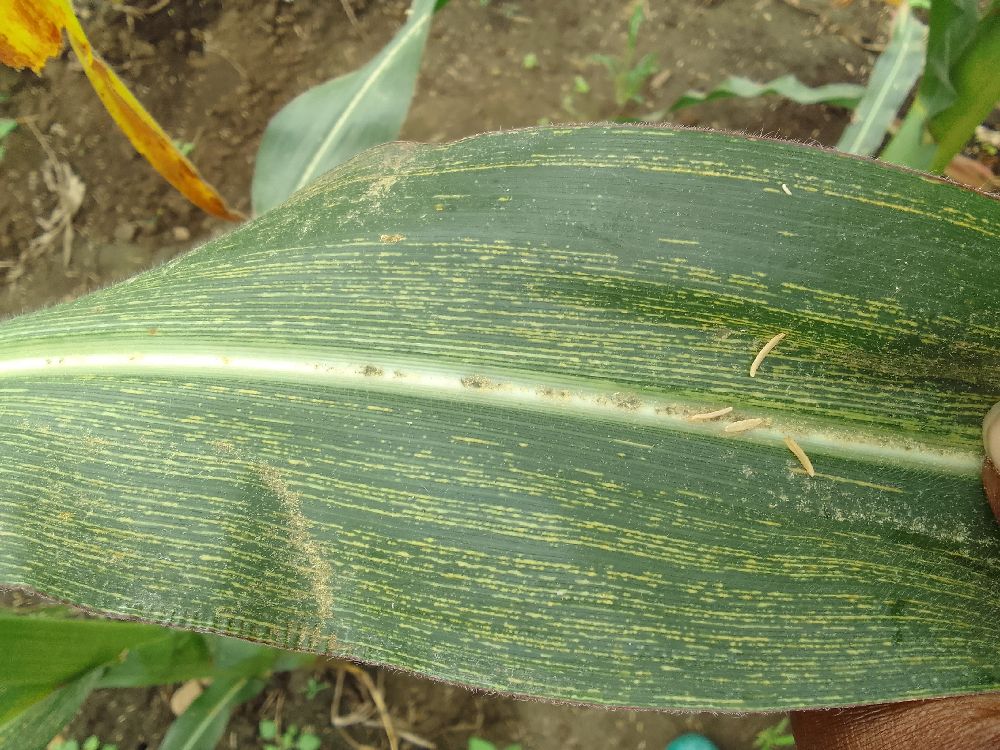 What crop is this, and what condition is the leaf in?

maize, maize streak virus
